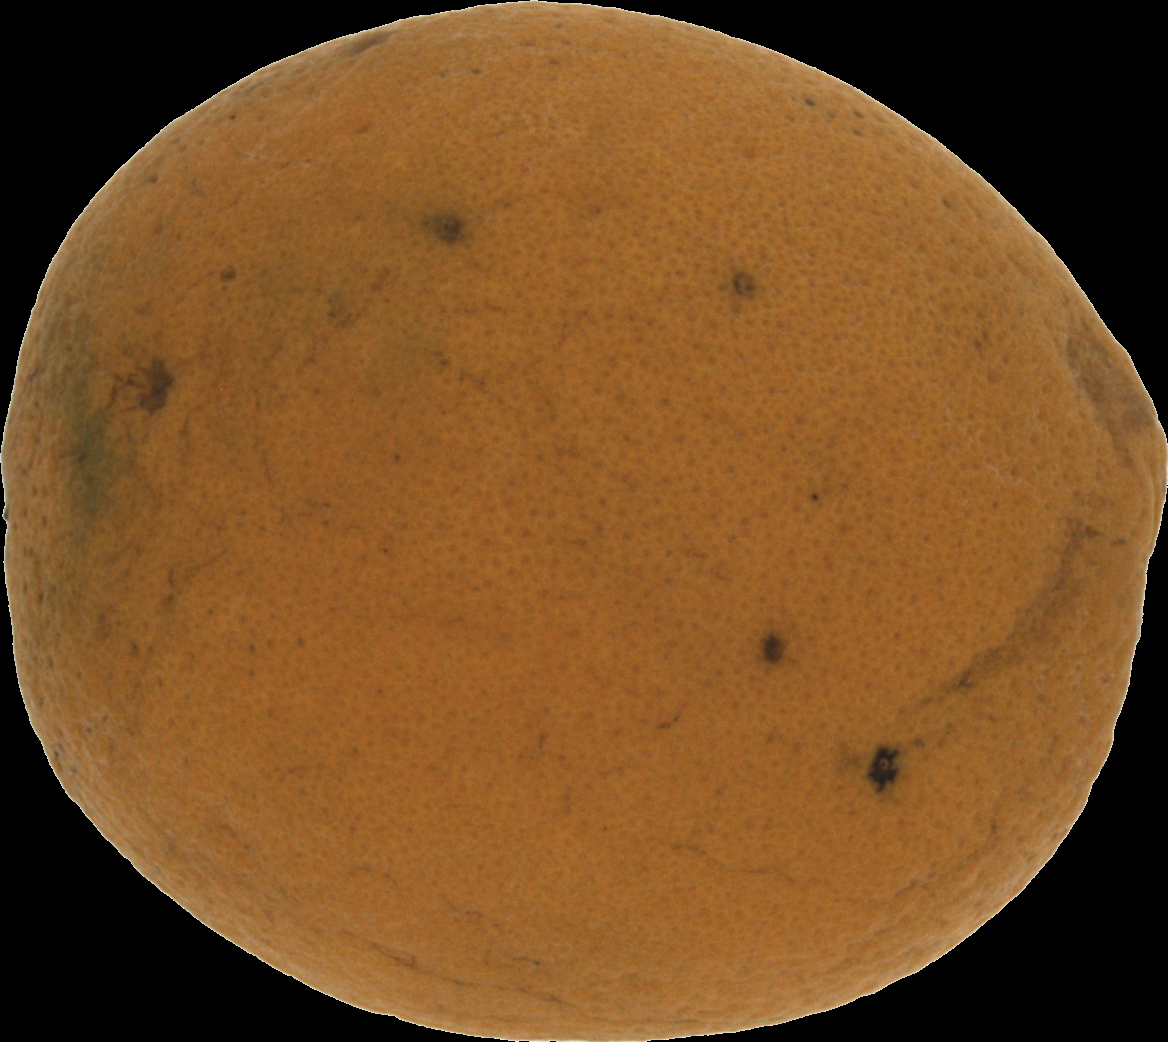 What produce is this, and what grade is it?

orange, bad
